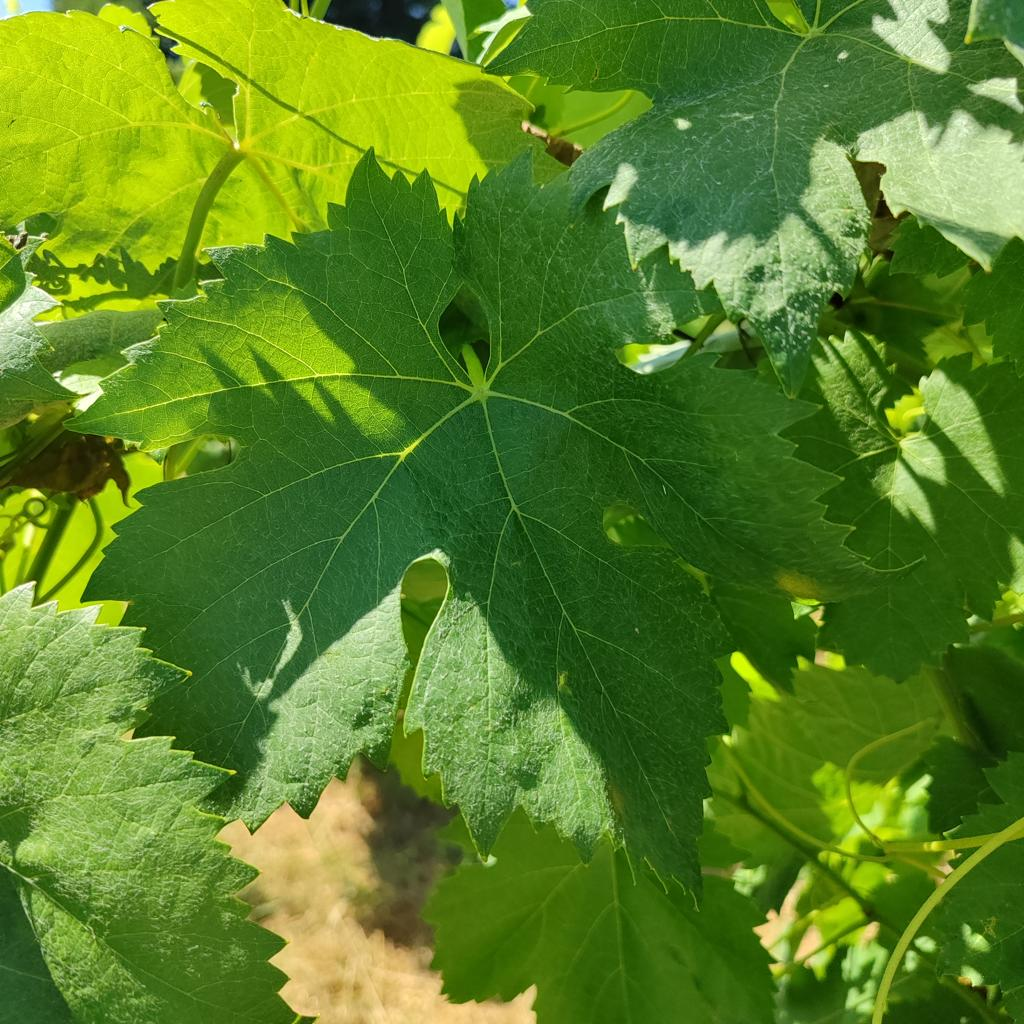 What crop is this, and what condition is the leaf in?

grapevine, downy mildew
